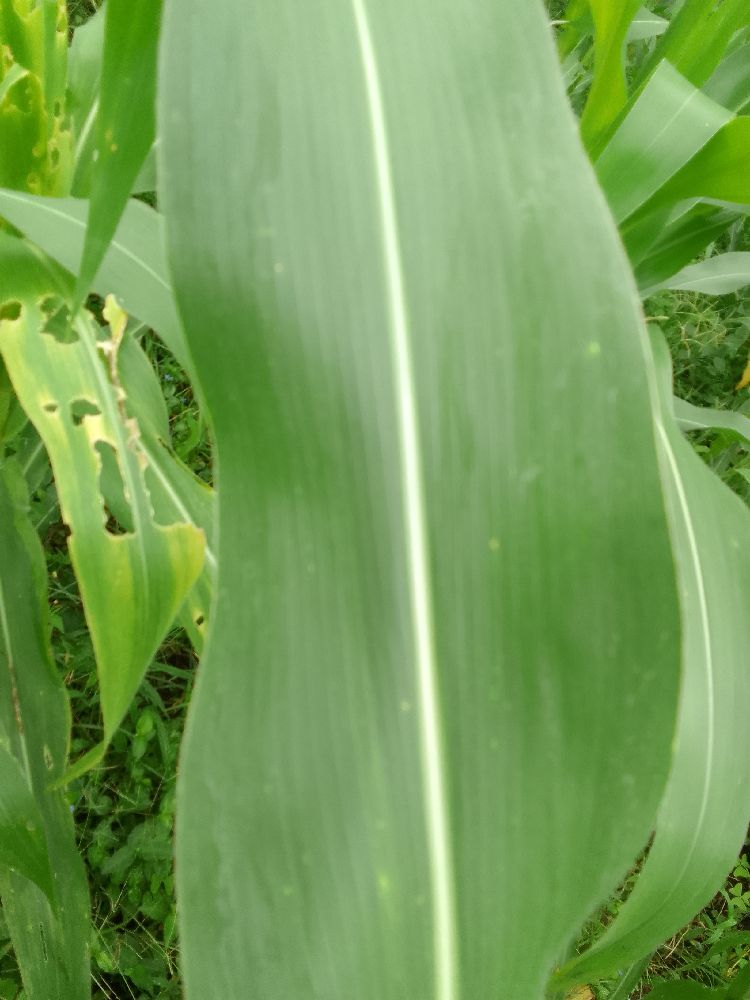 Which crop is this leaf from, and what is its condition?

maize, healthy
